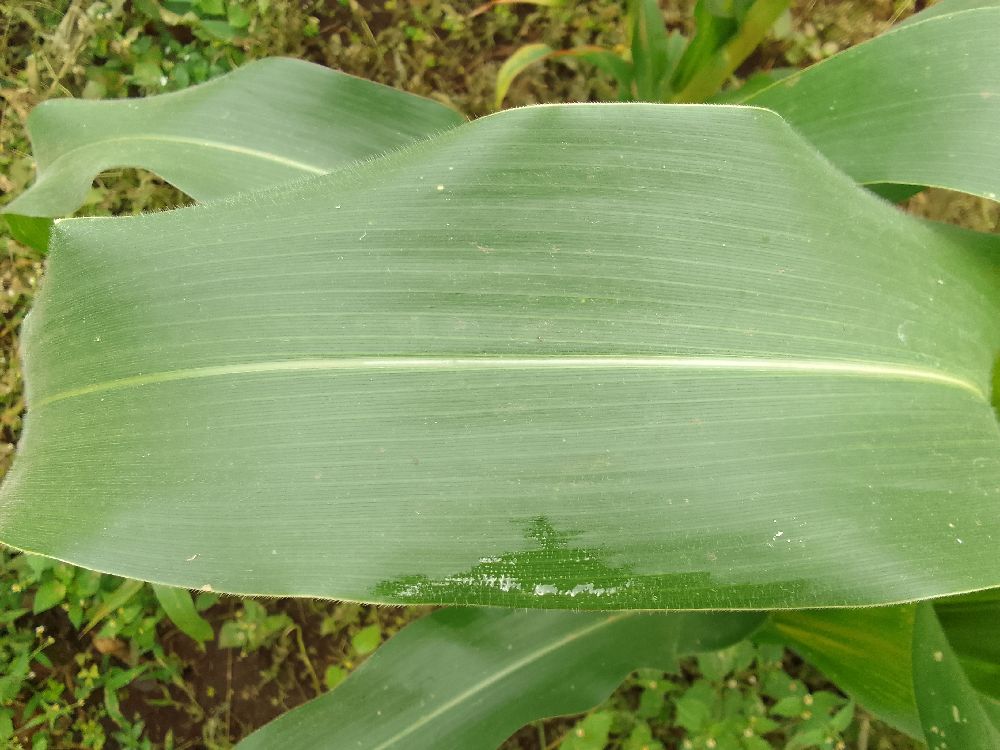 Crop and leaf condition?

maize, healthy
